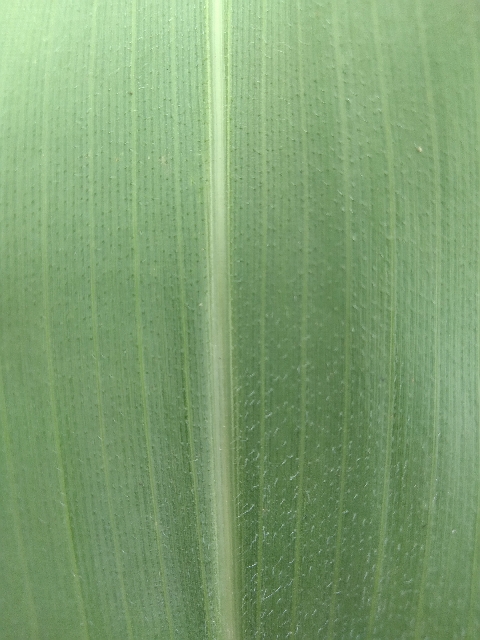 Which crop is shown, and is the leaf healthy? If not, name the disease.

maize, healthy
